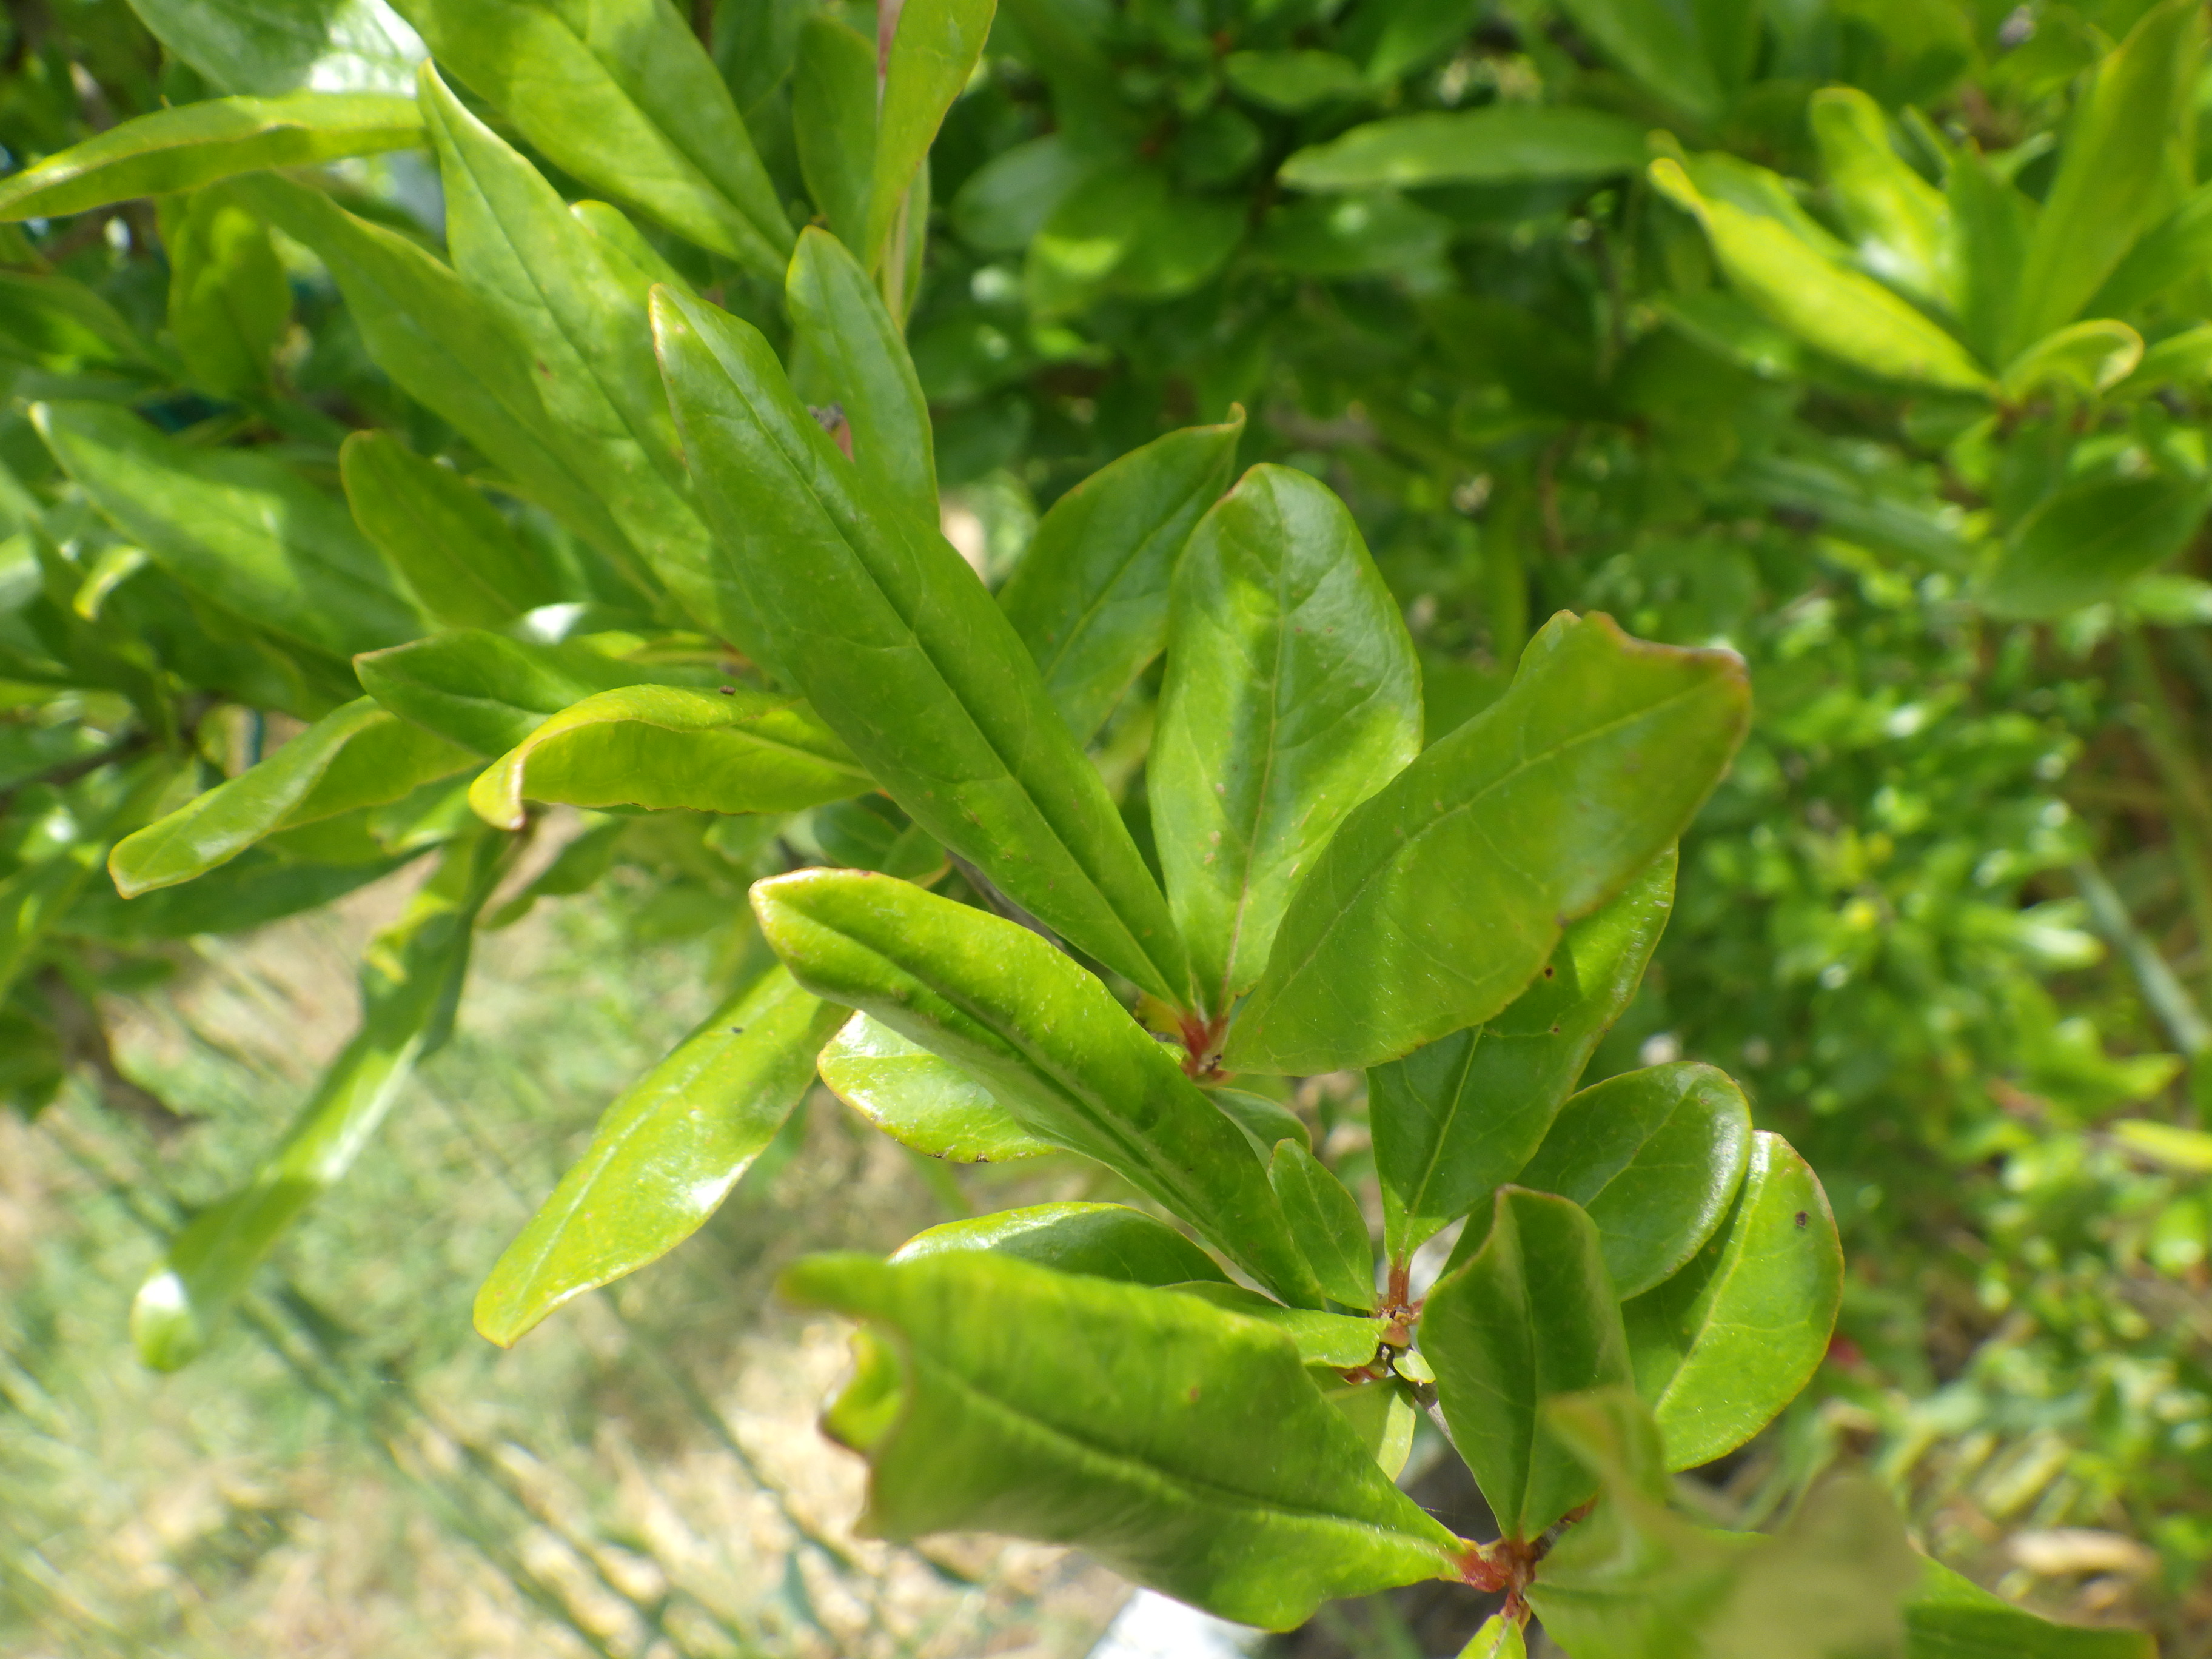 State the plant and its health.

pomegranate, aphids, coniella granati
